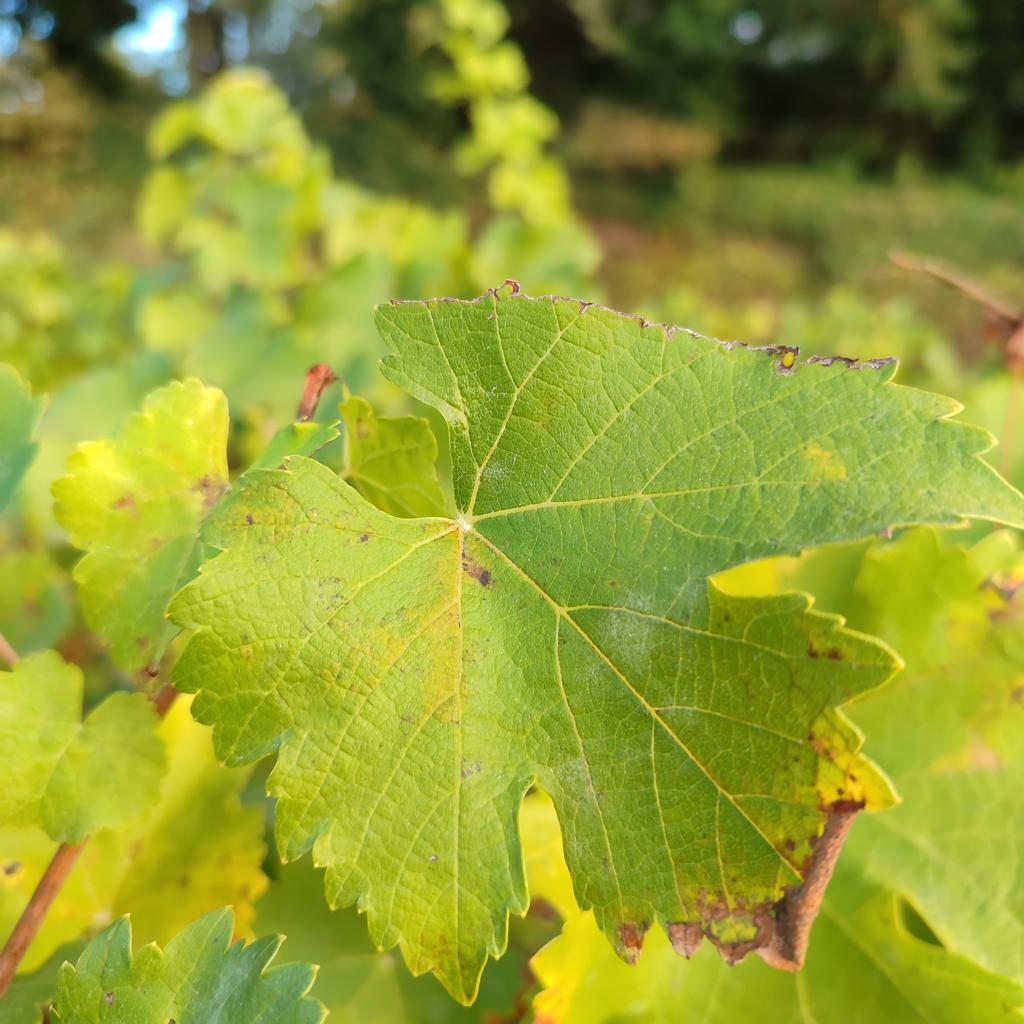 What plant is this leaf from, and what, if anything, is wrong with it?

grapevine, powdery mildew
